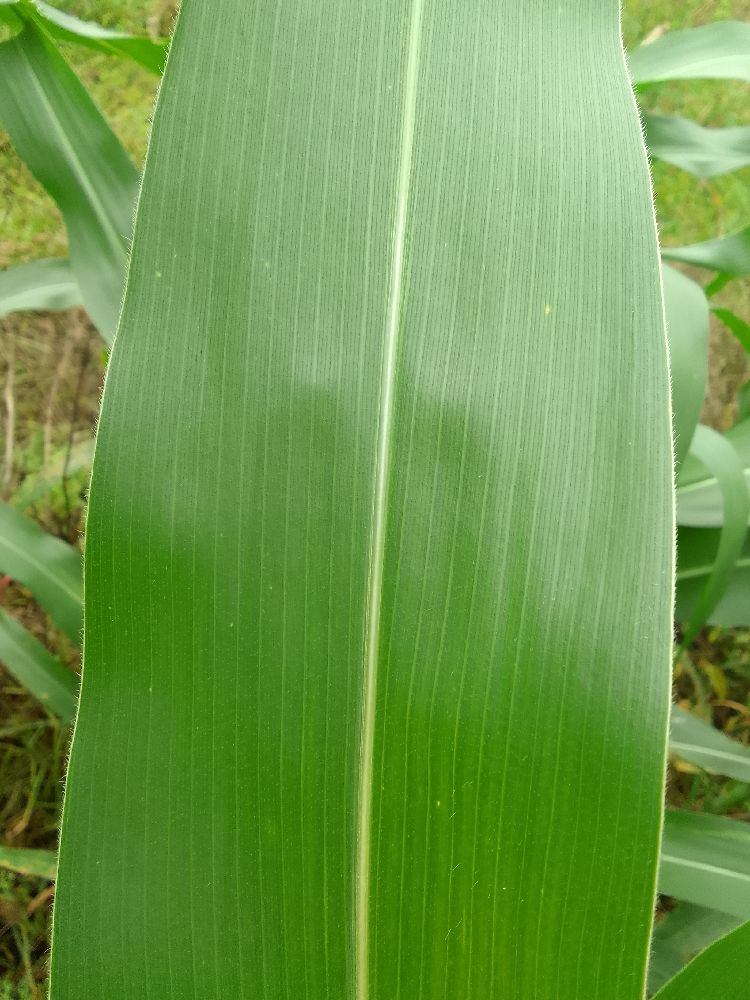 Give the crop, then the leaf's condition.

maize, healthy
